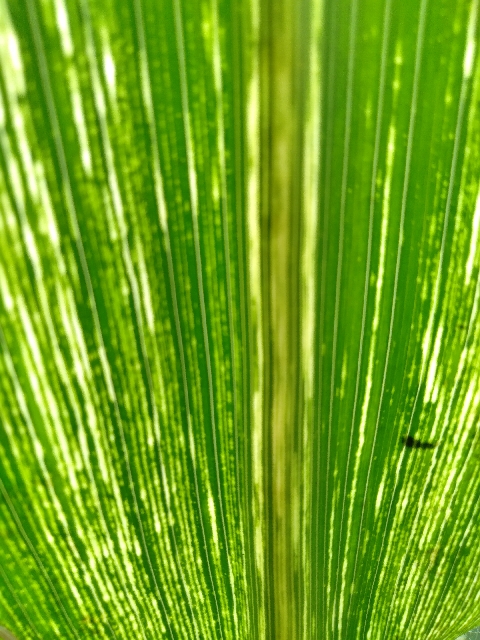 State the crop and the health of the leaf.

maize, maize streak virus
